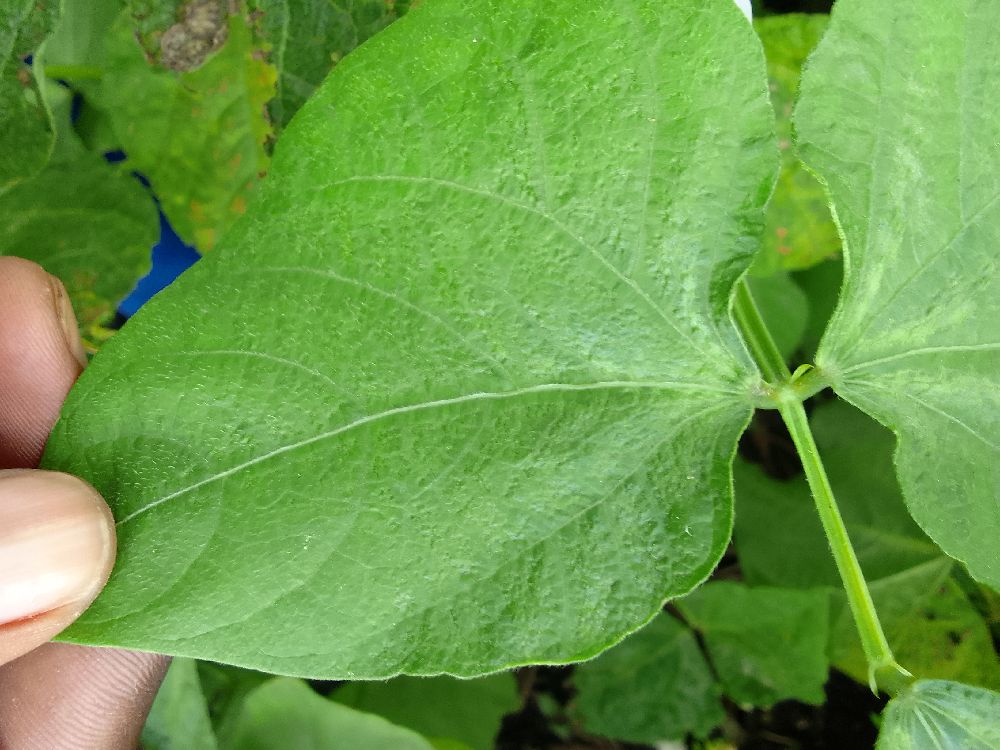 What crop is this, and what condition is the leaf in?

common bean, healthy
